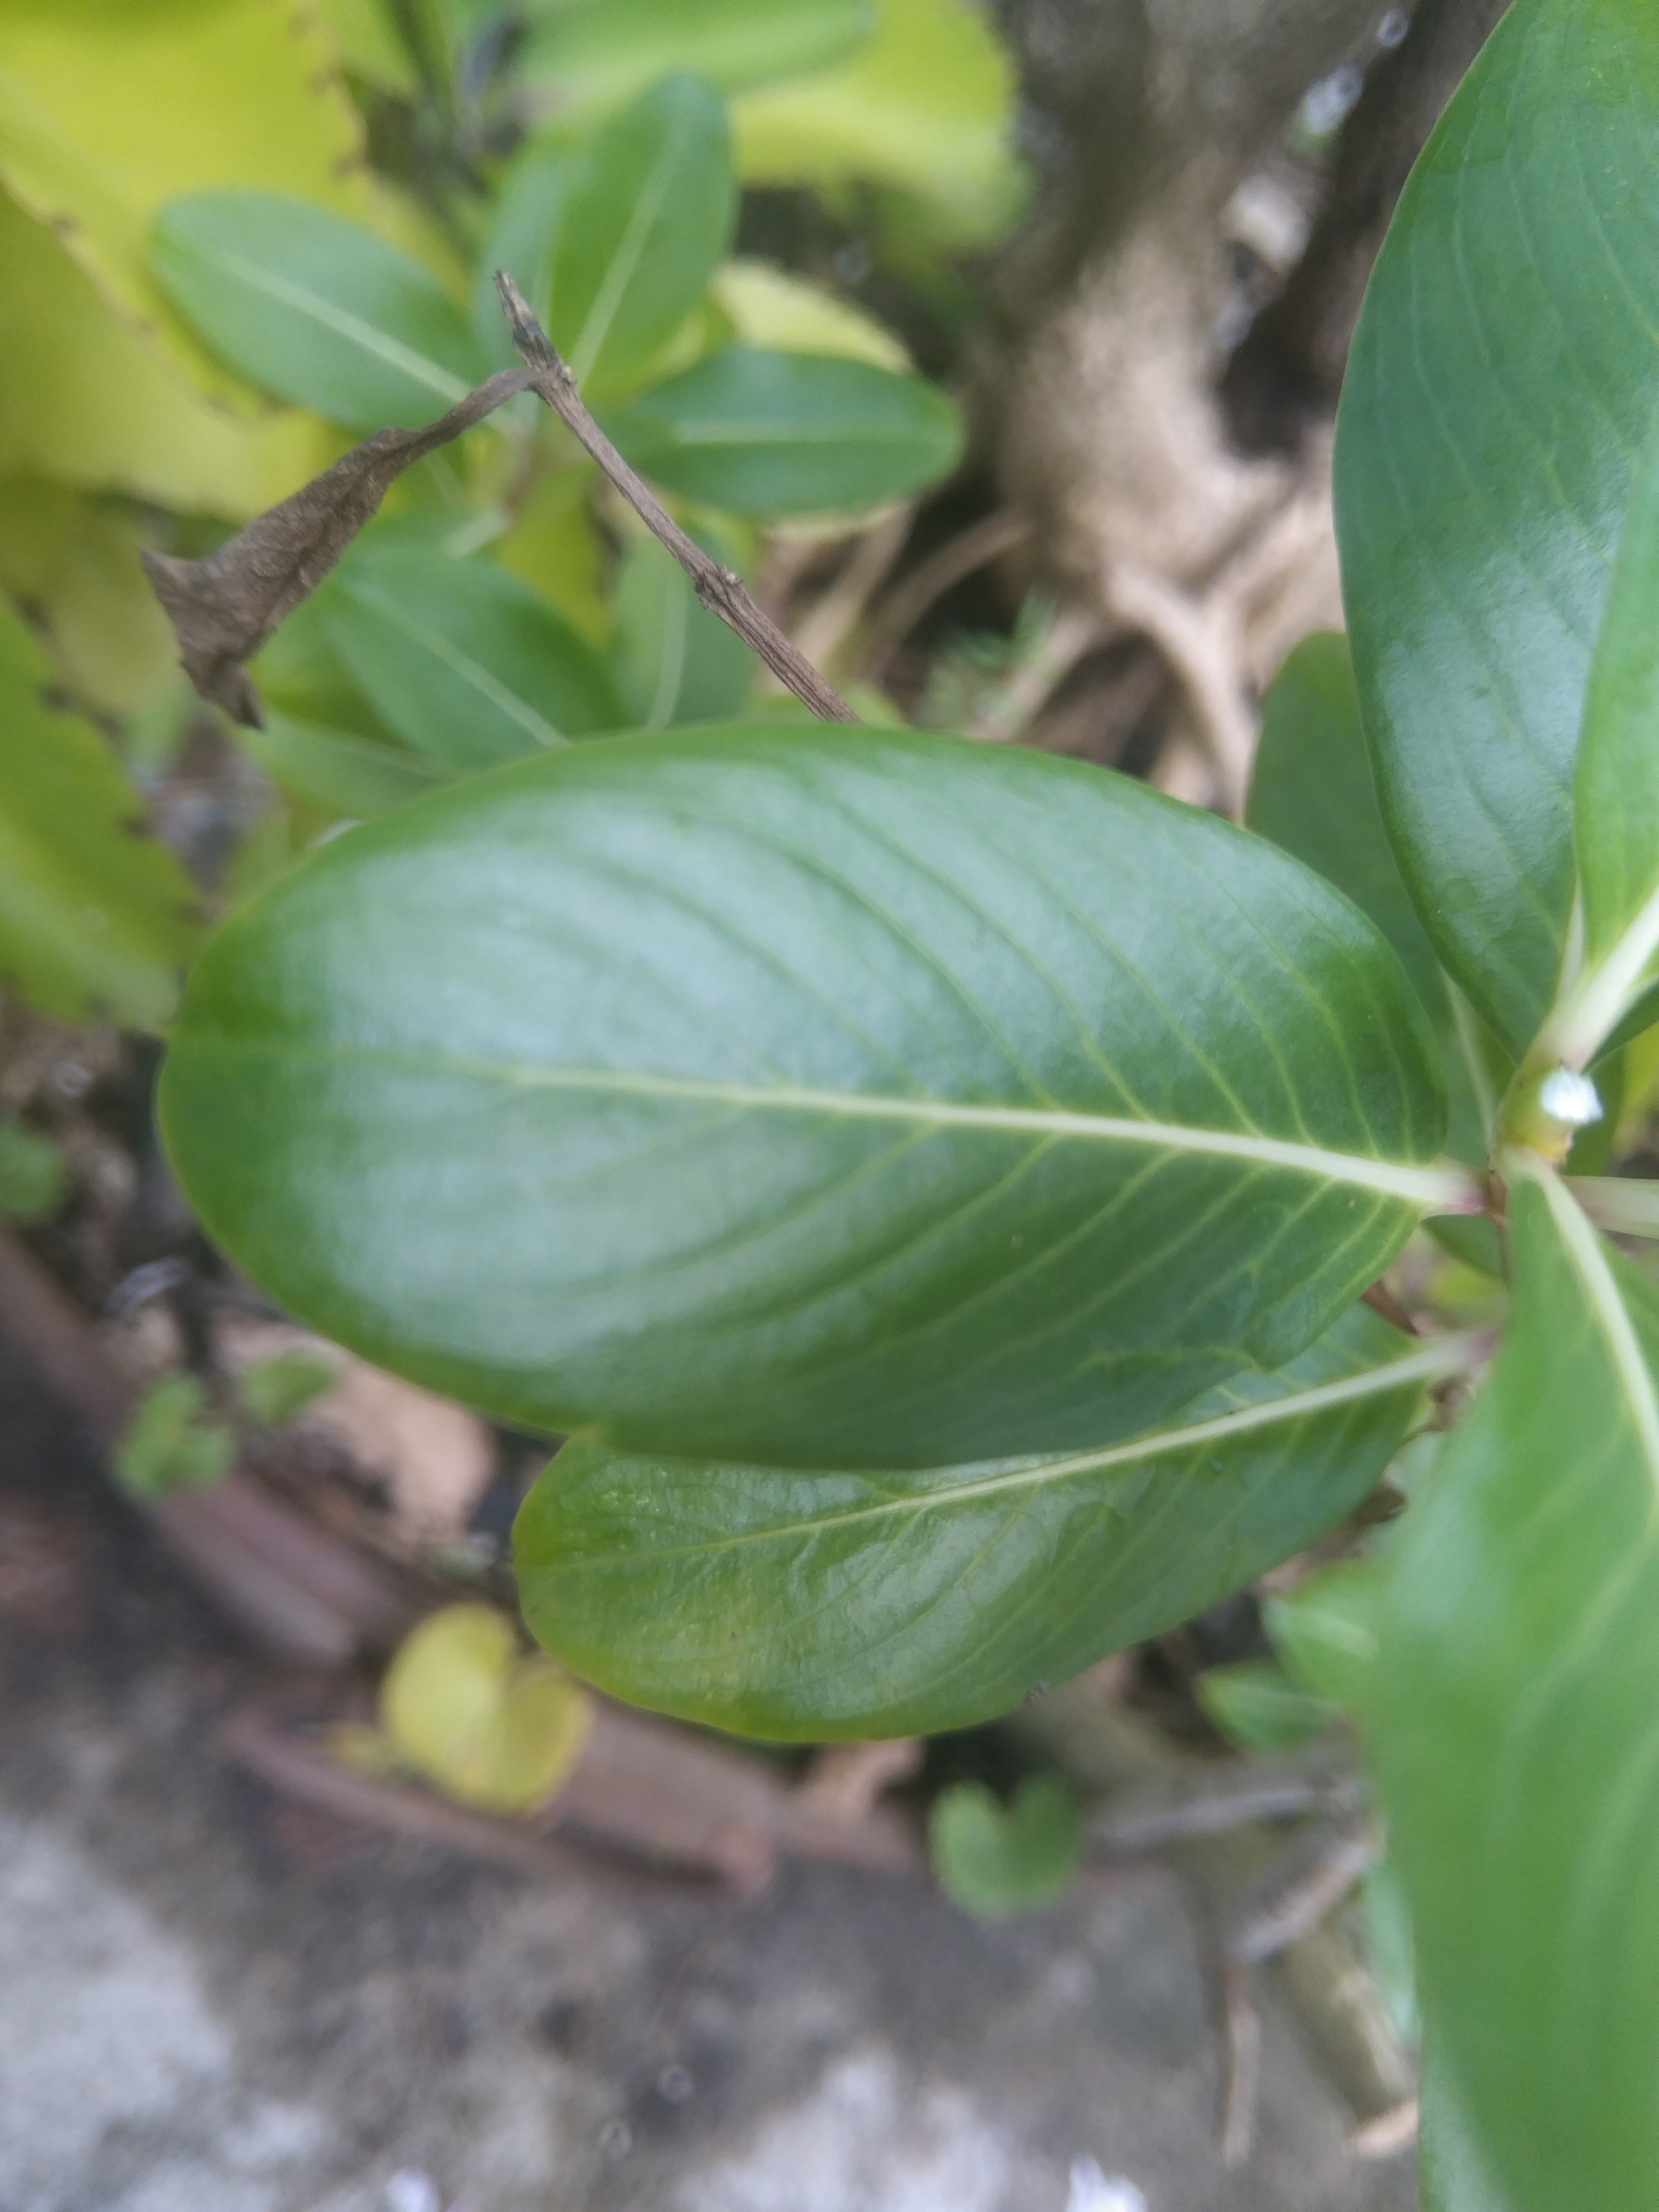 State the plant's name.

rose periwinkle
